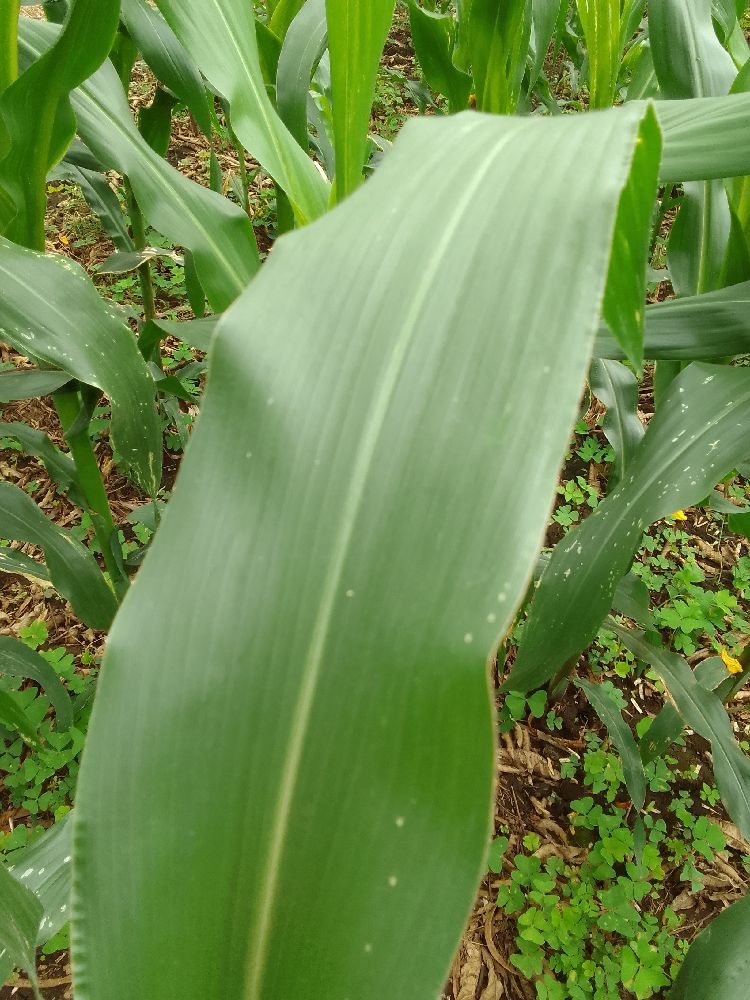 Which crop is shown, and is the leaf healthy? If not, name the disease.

maize, healthy
